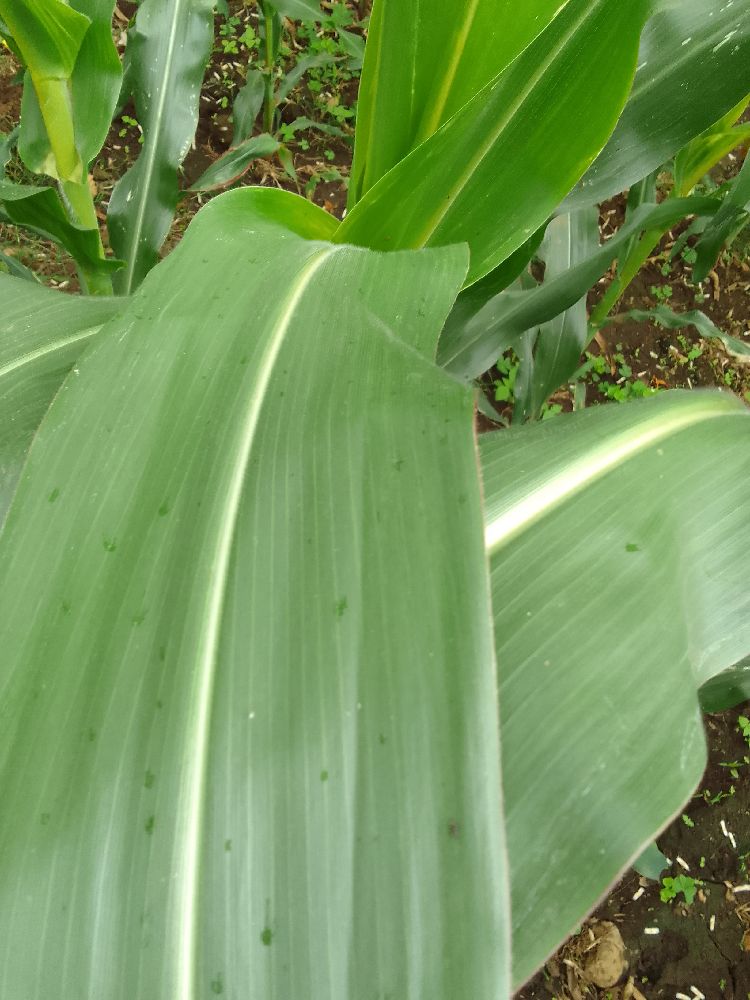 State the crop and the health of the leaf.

maize, healthy
